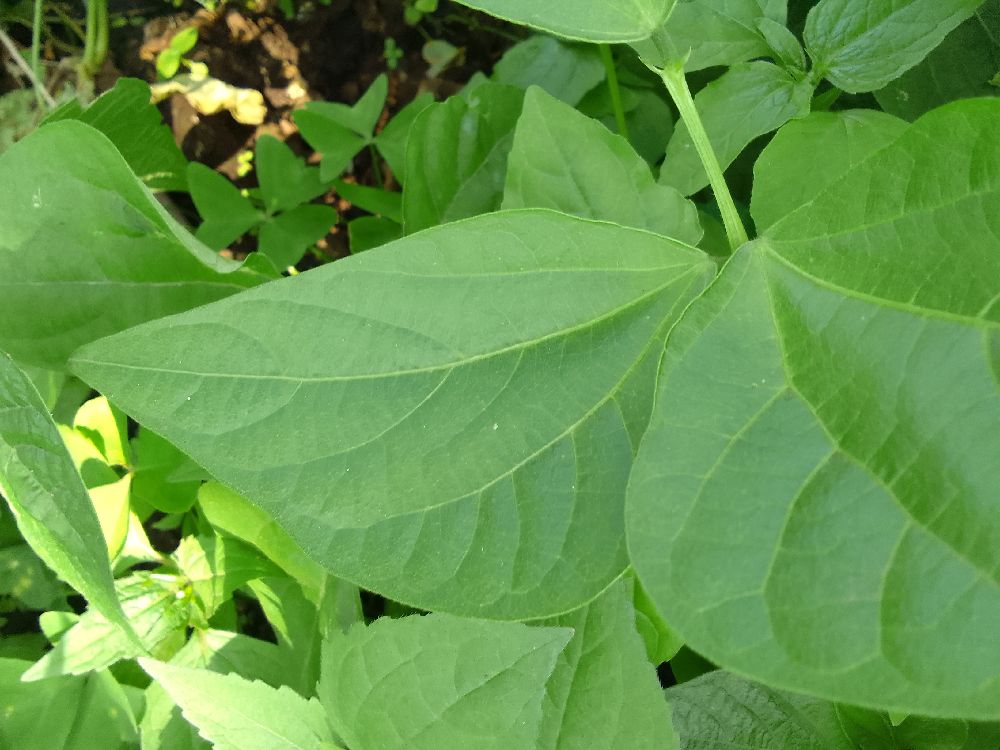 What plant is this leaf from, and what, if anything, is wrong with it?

common bean, healthy
